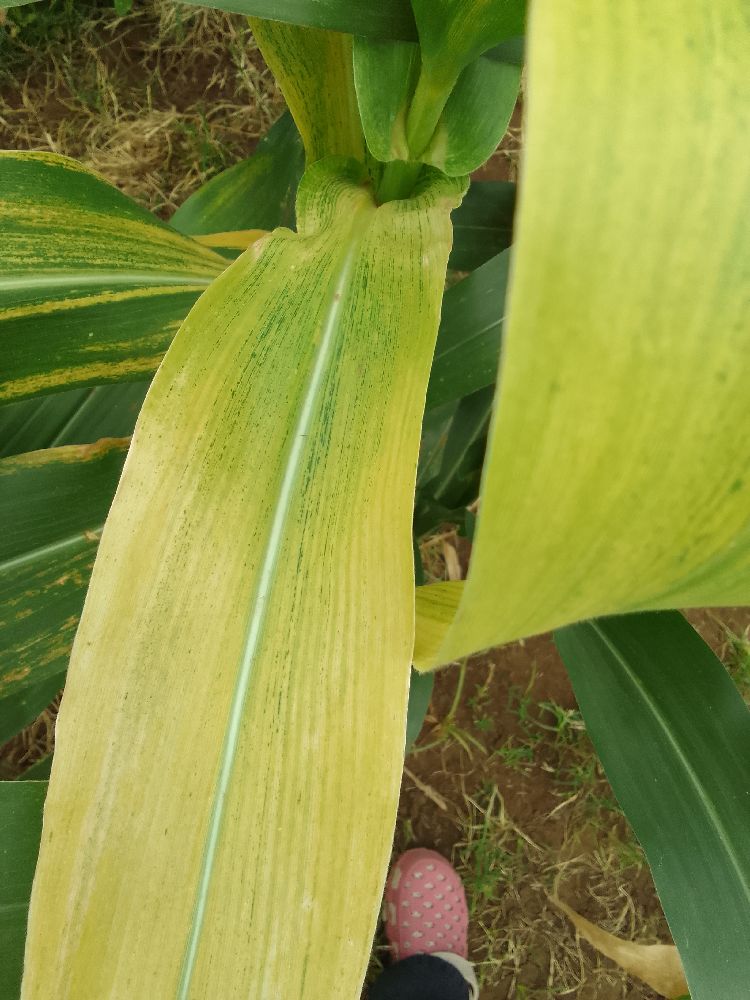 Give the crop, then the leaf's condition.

maize, maize lethal necrosis
